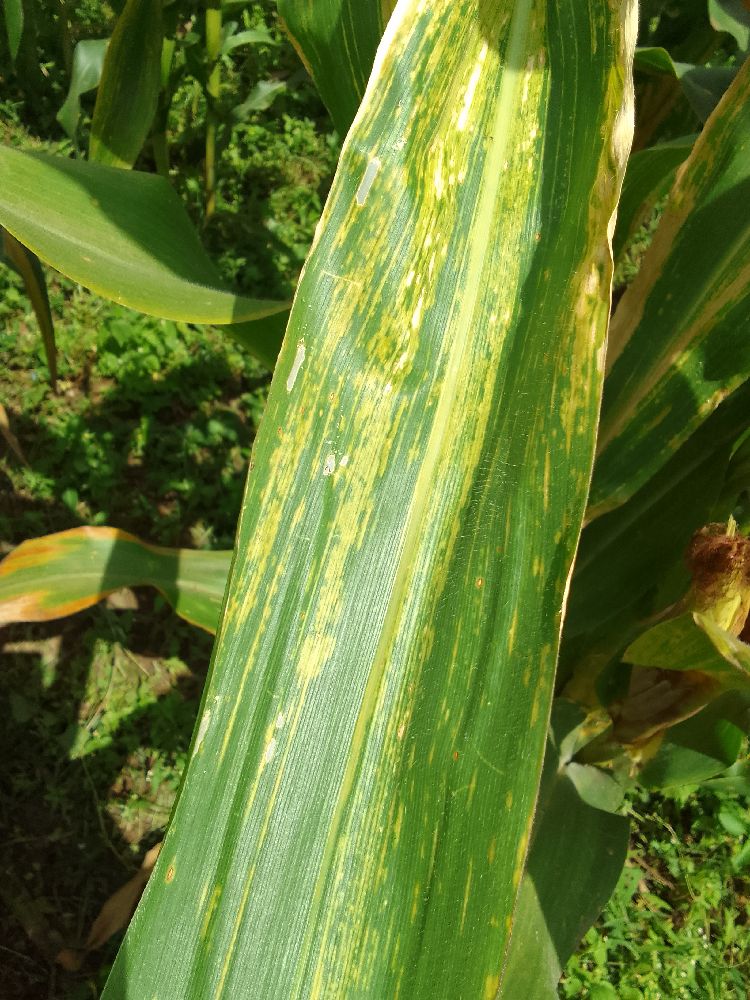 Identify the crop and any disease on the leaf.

maize, maize lethal necrosis
